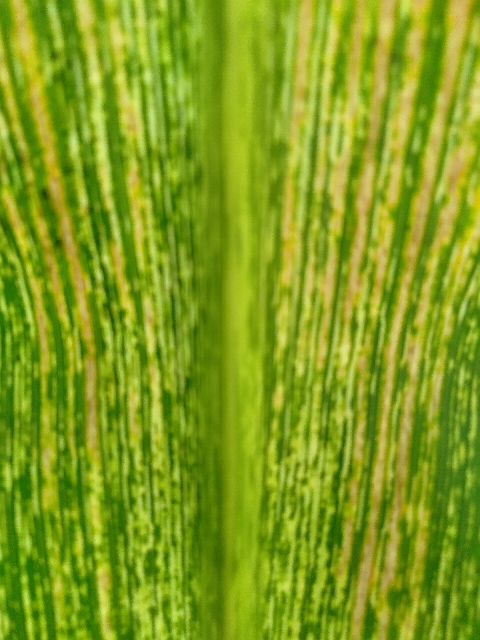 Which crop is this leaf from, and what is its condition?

maize, maize streak virus
